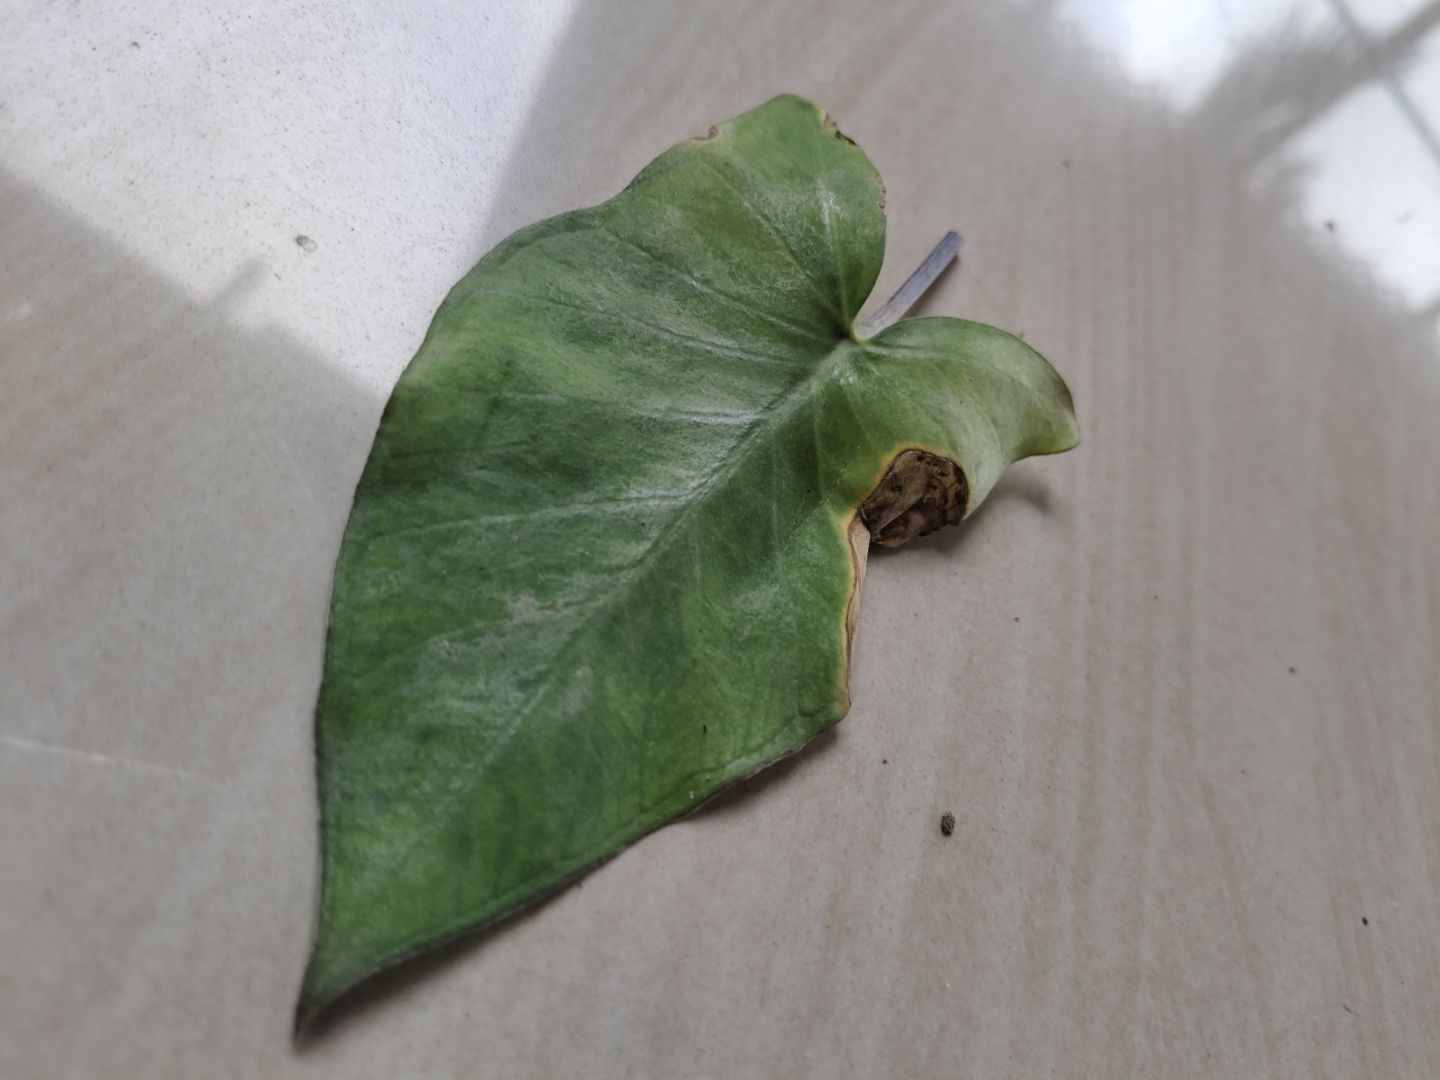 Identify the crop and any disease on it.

taro, leaf blight
